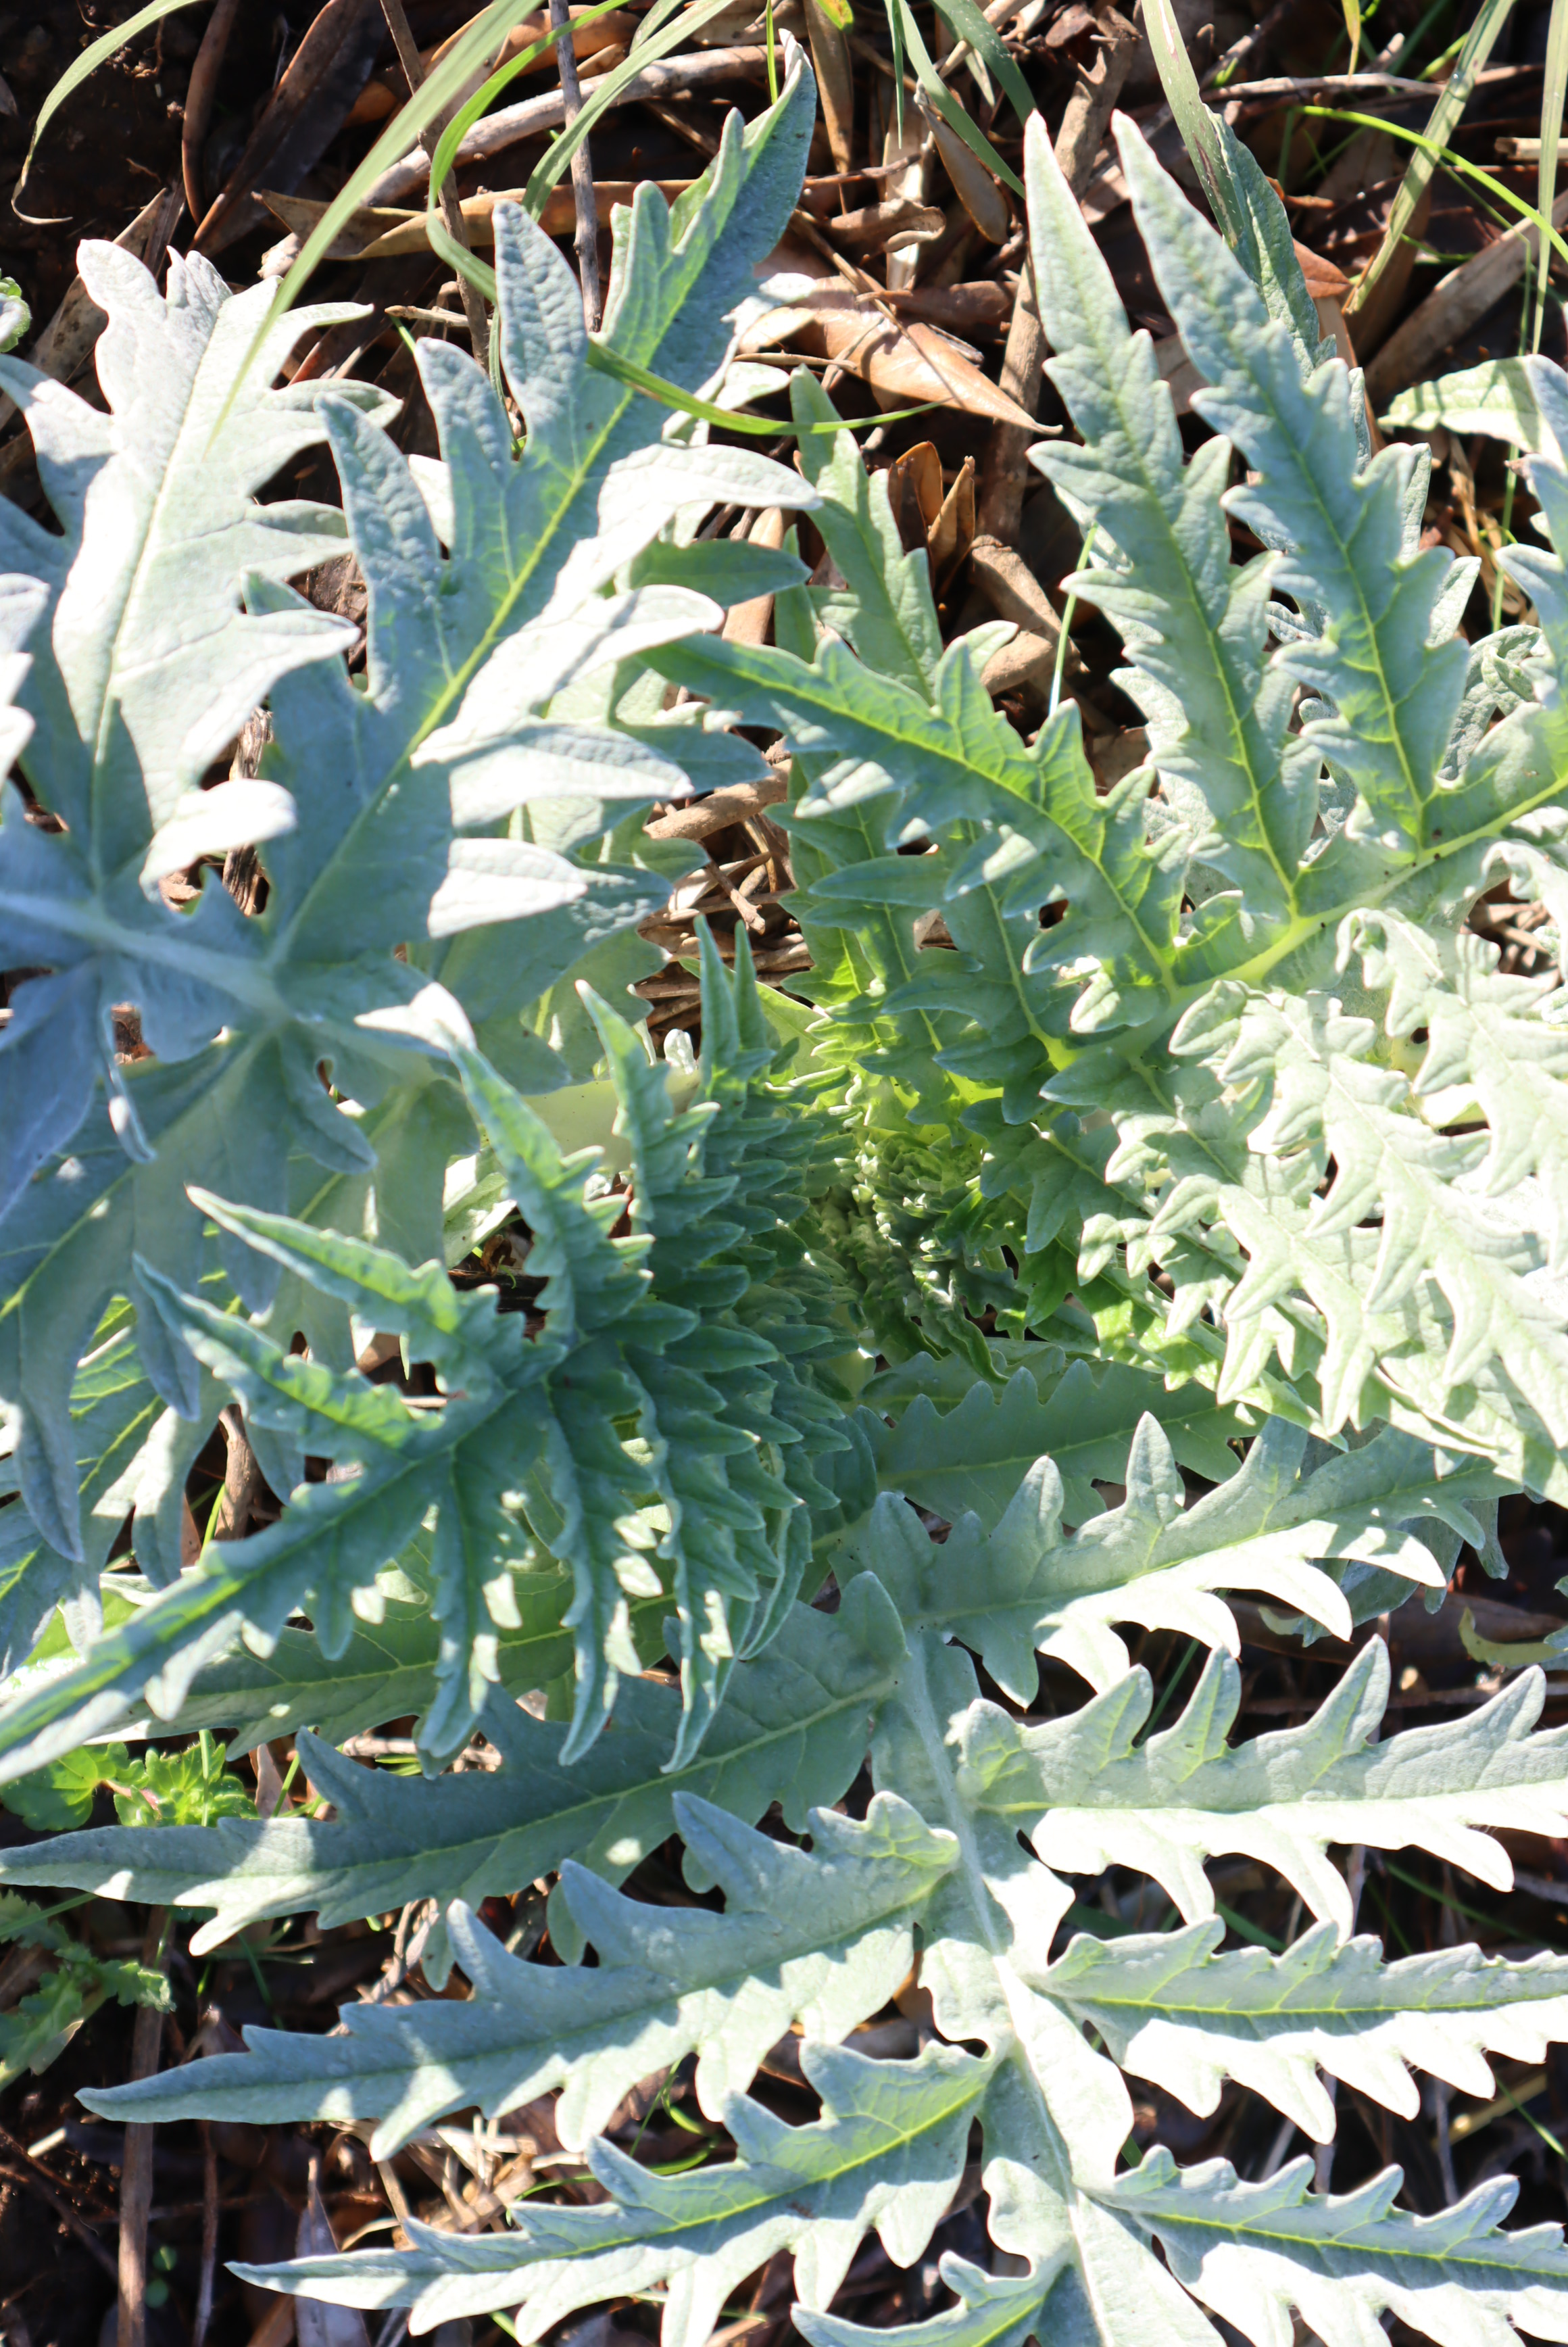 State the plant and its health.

artichoke, healthy
